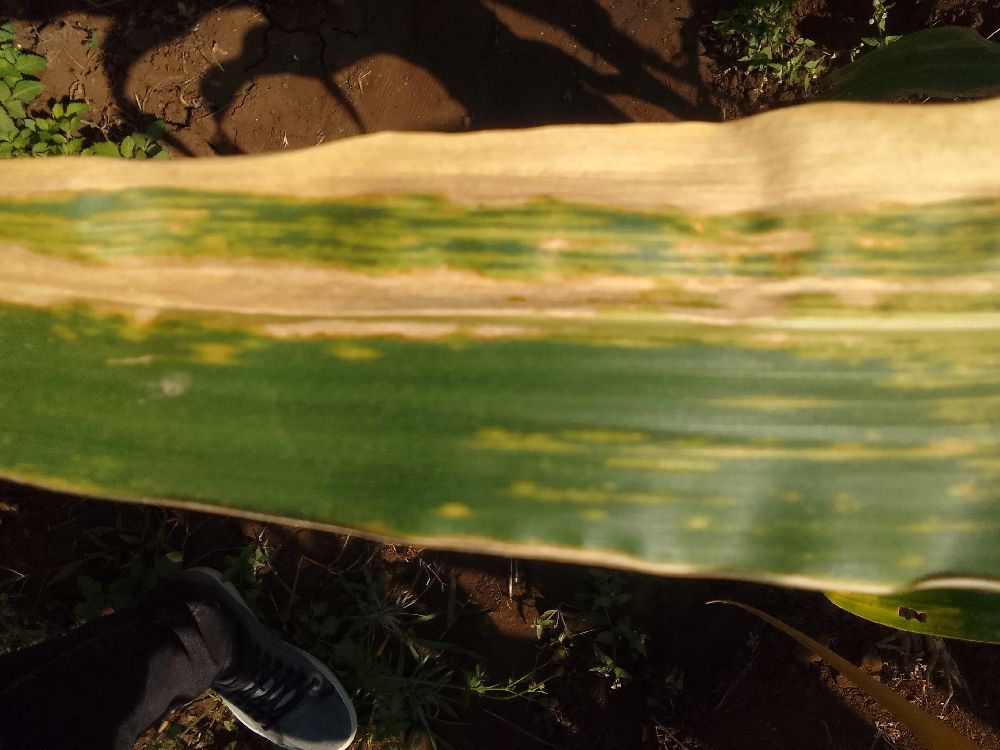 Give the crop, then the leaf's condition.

maize, maize lethal necrosis
